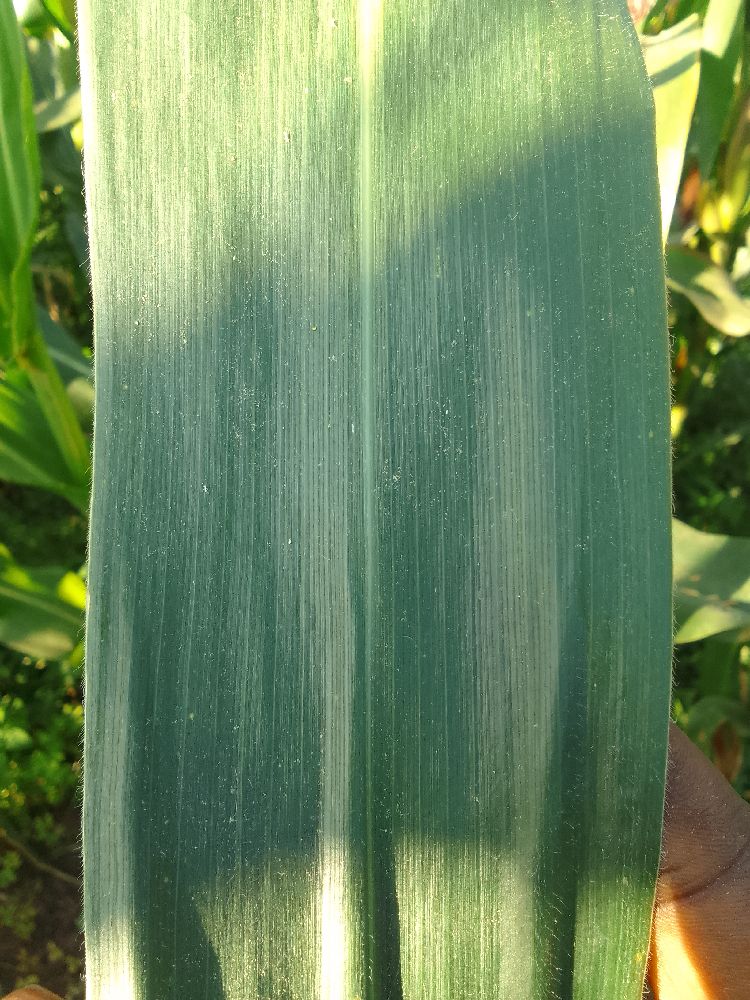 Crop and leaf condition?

maize, healthy
